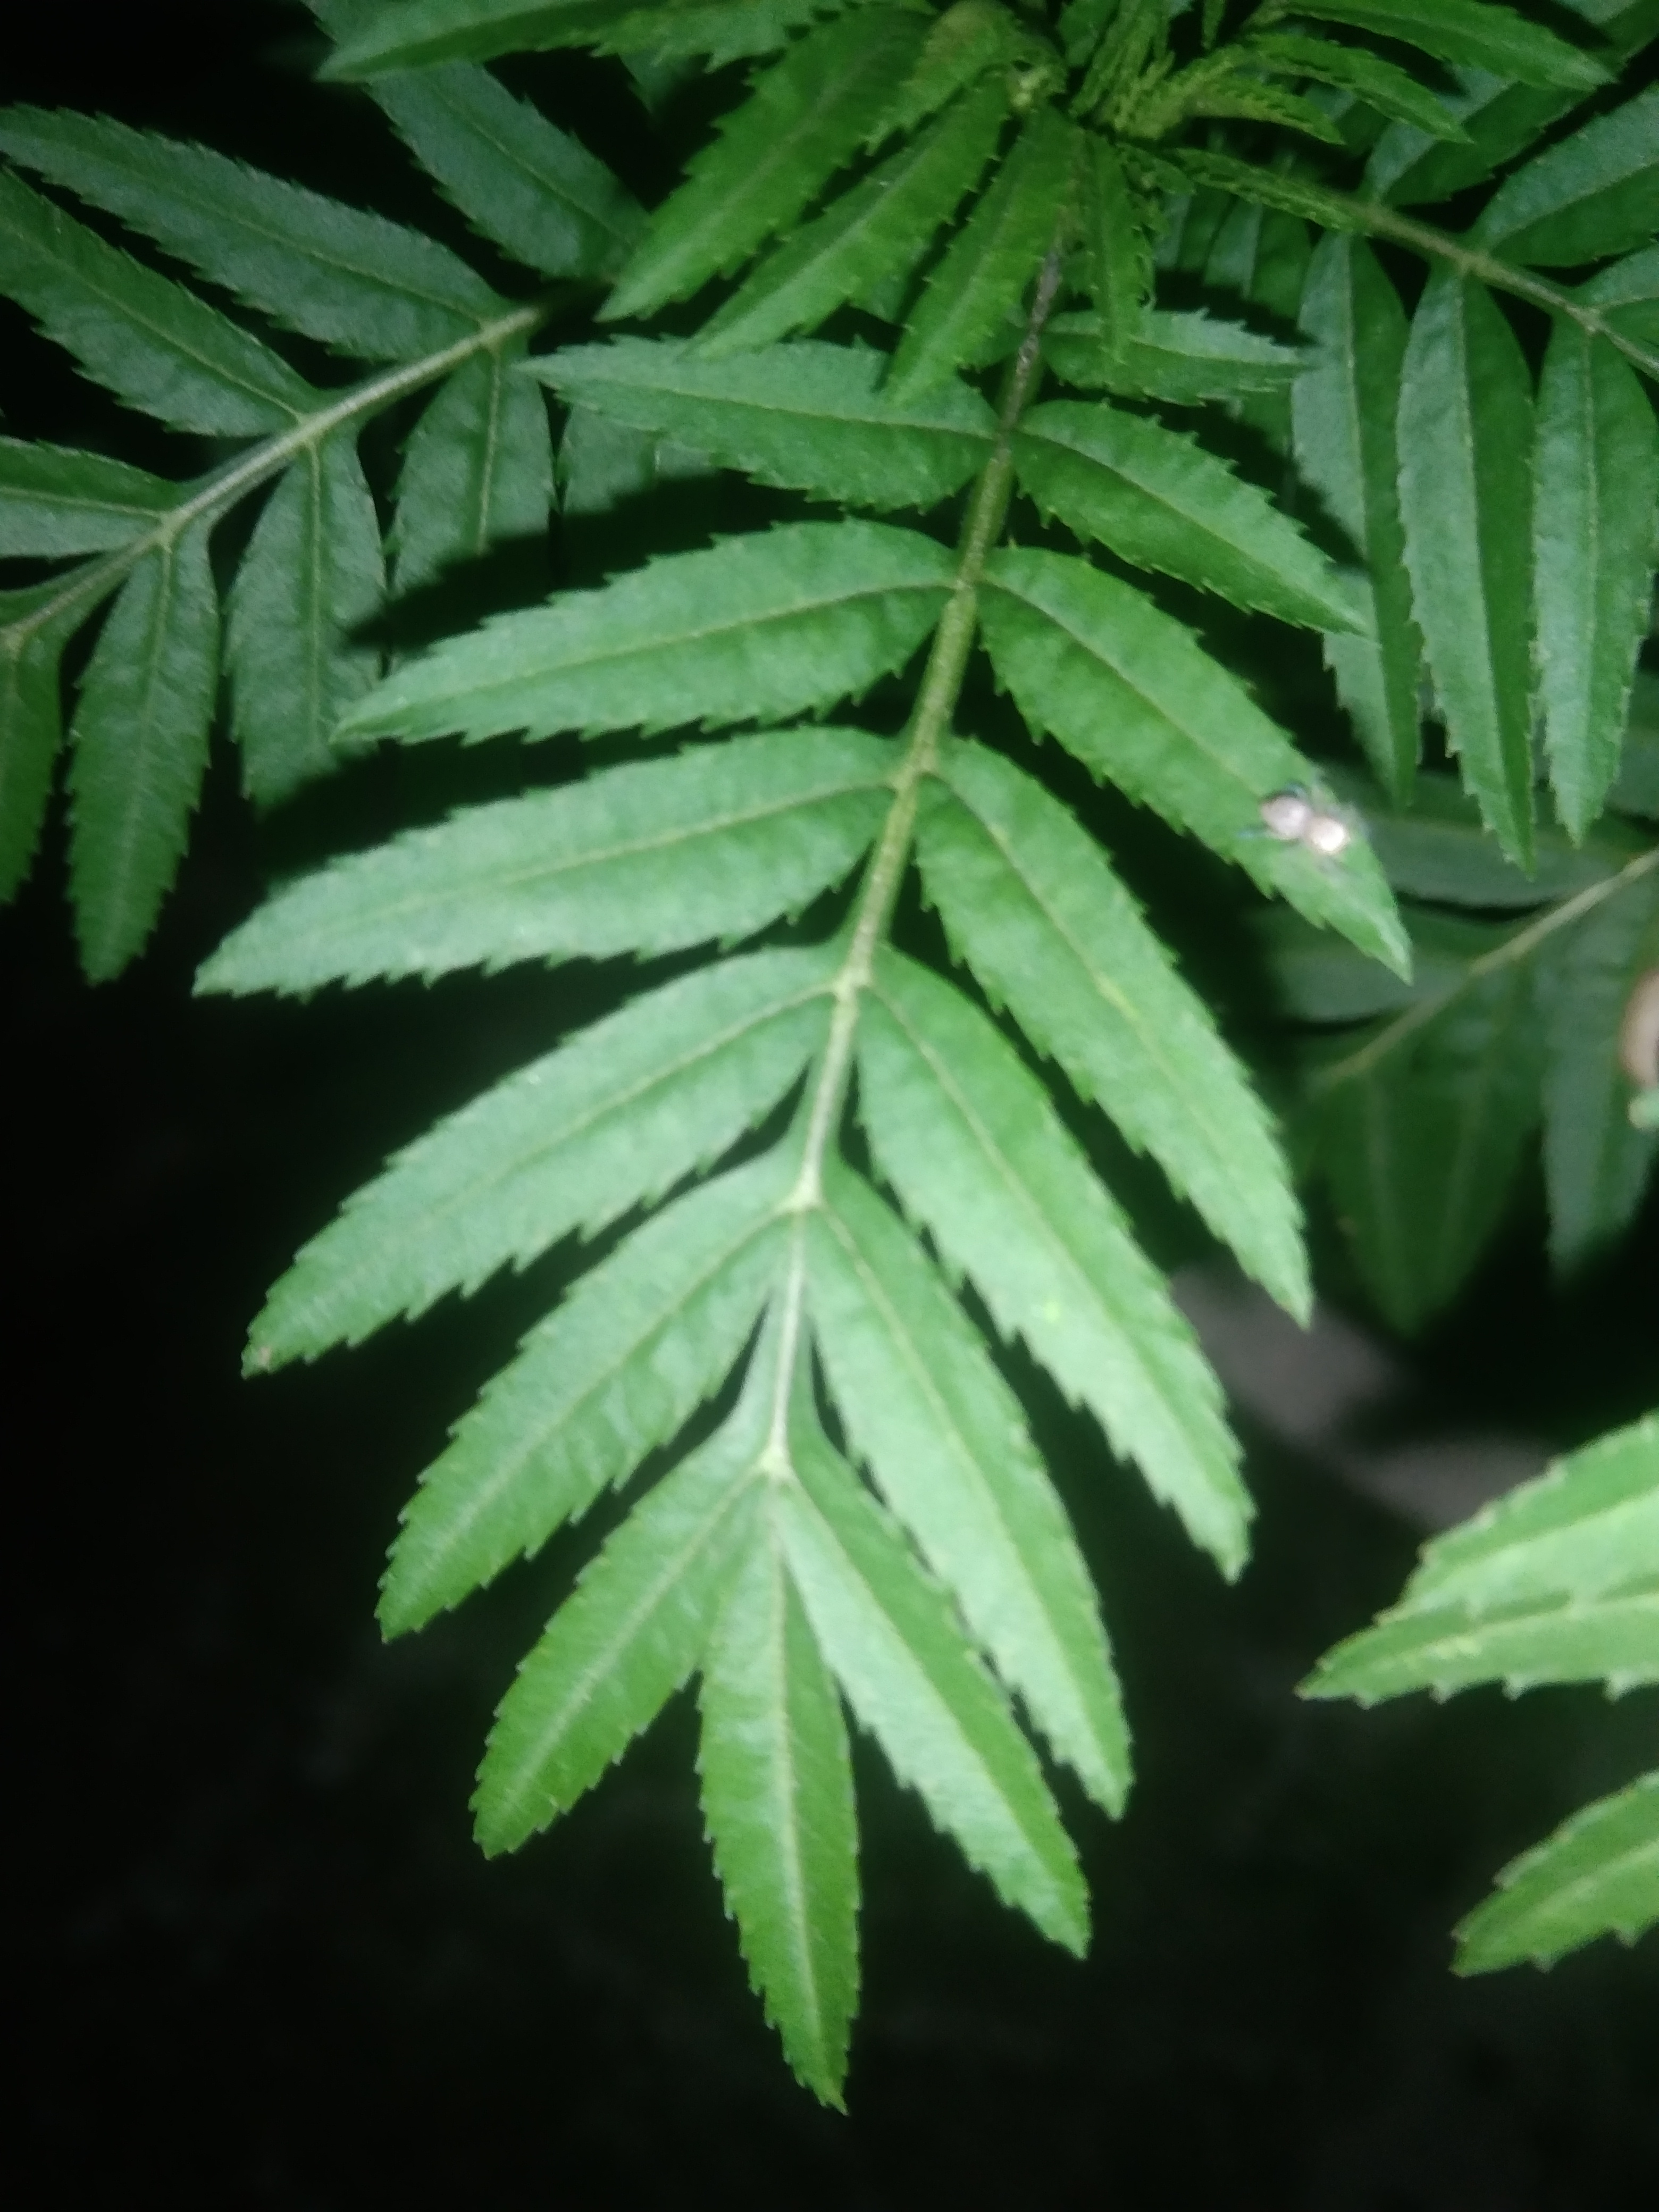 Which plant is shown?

marigold
